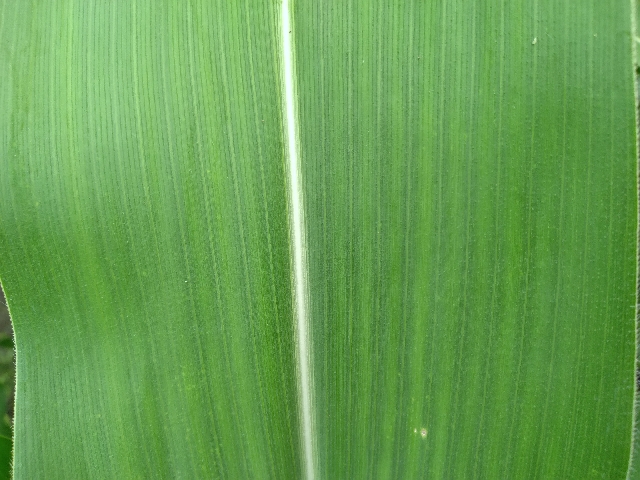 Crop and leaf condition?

maize, healthy
